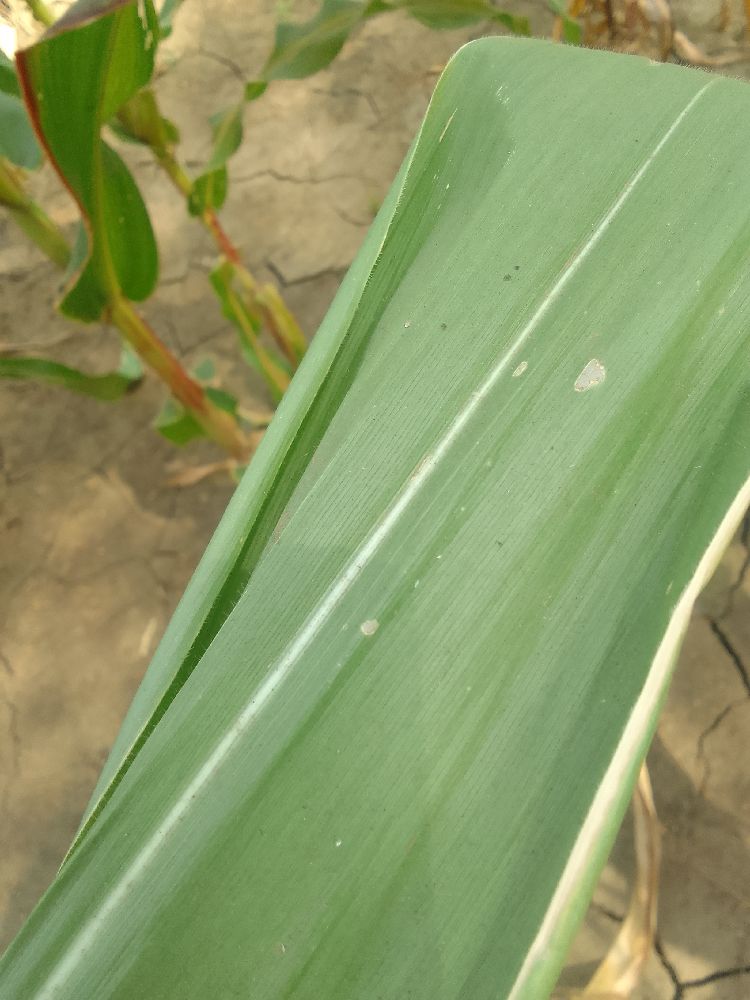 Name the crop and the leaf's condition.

maize, healthy
